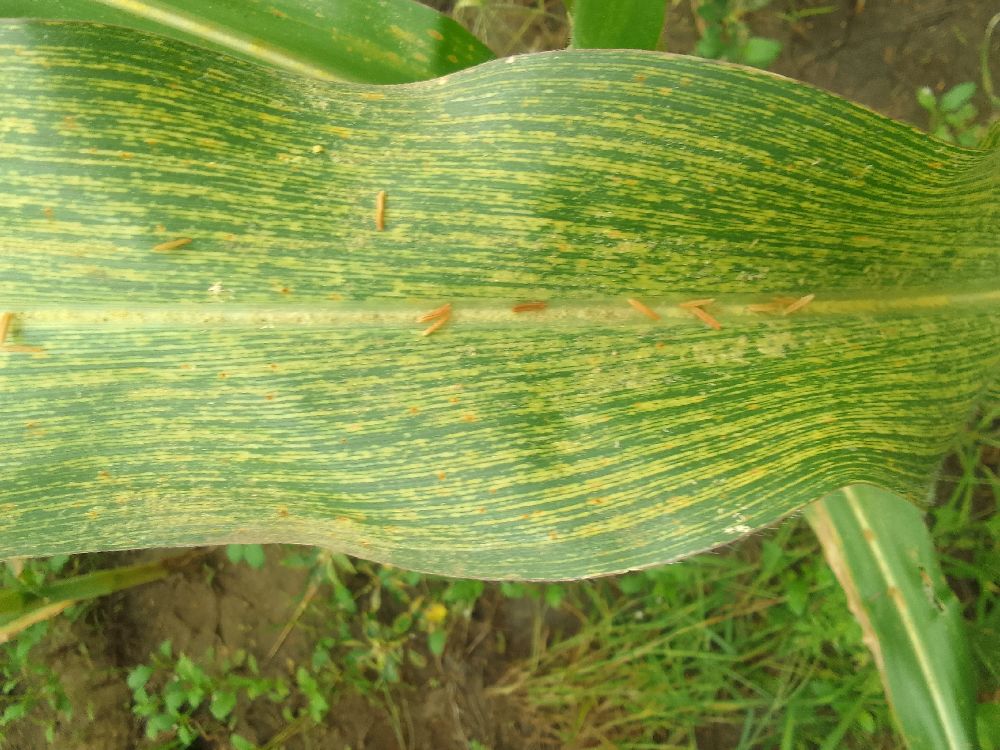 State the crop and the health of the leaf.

maize, maize streak virus
